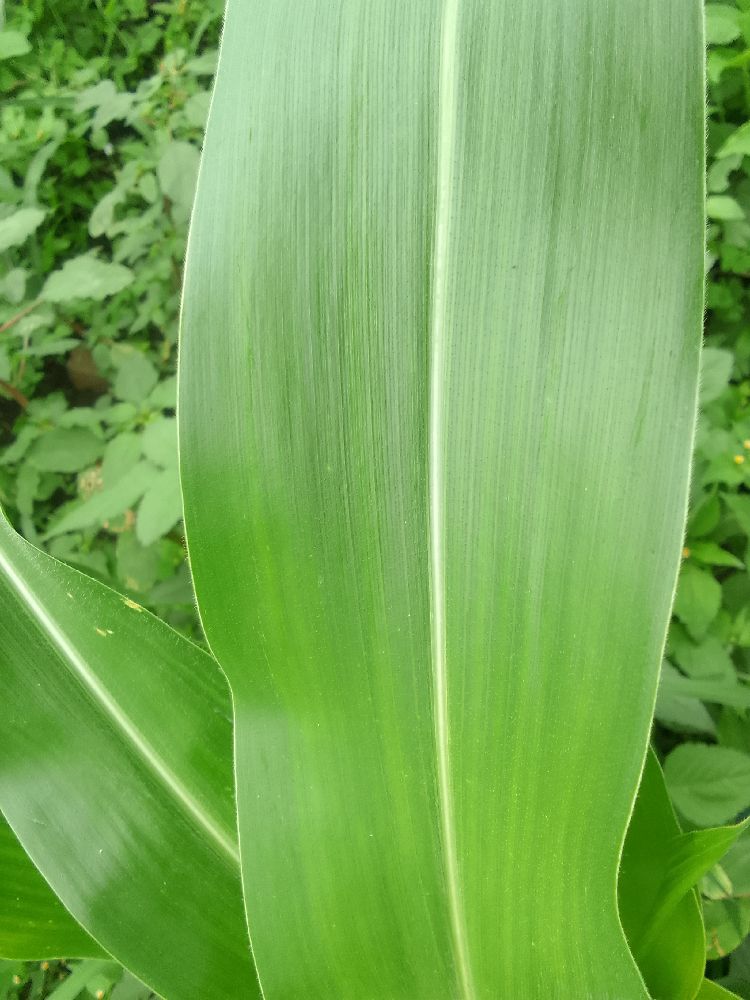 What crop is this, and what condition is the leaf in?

maize, healthy
